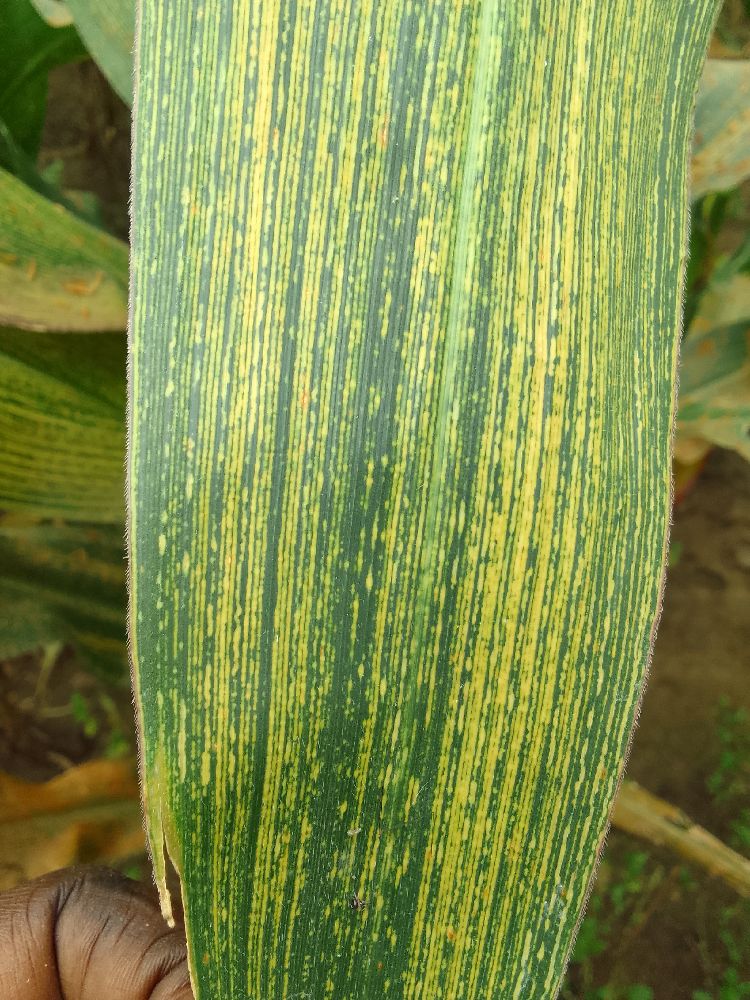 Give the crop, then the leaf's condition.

maize, maize streak virus
